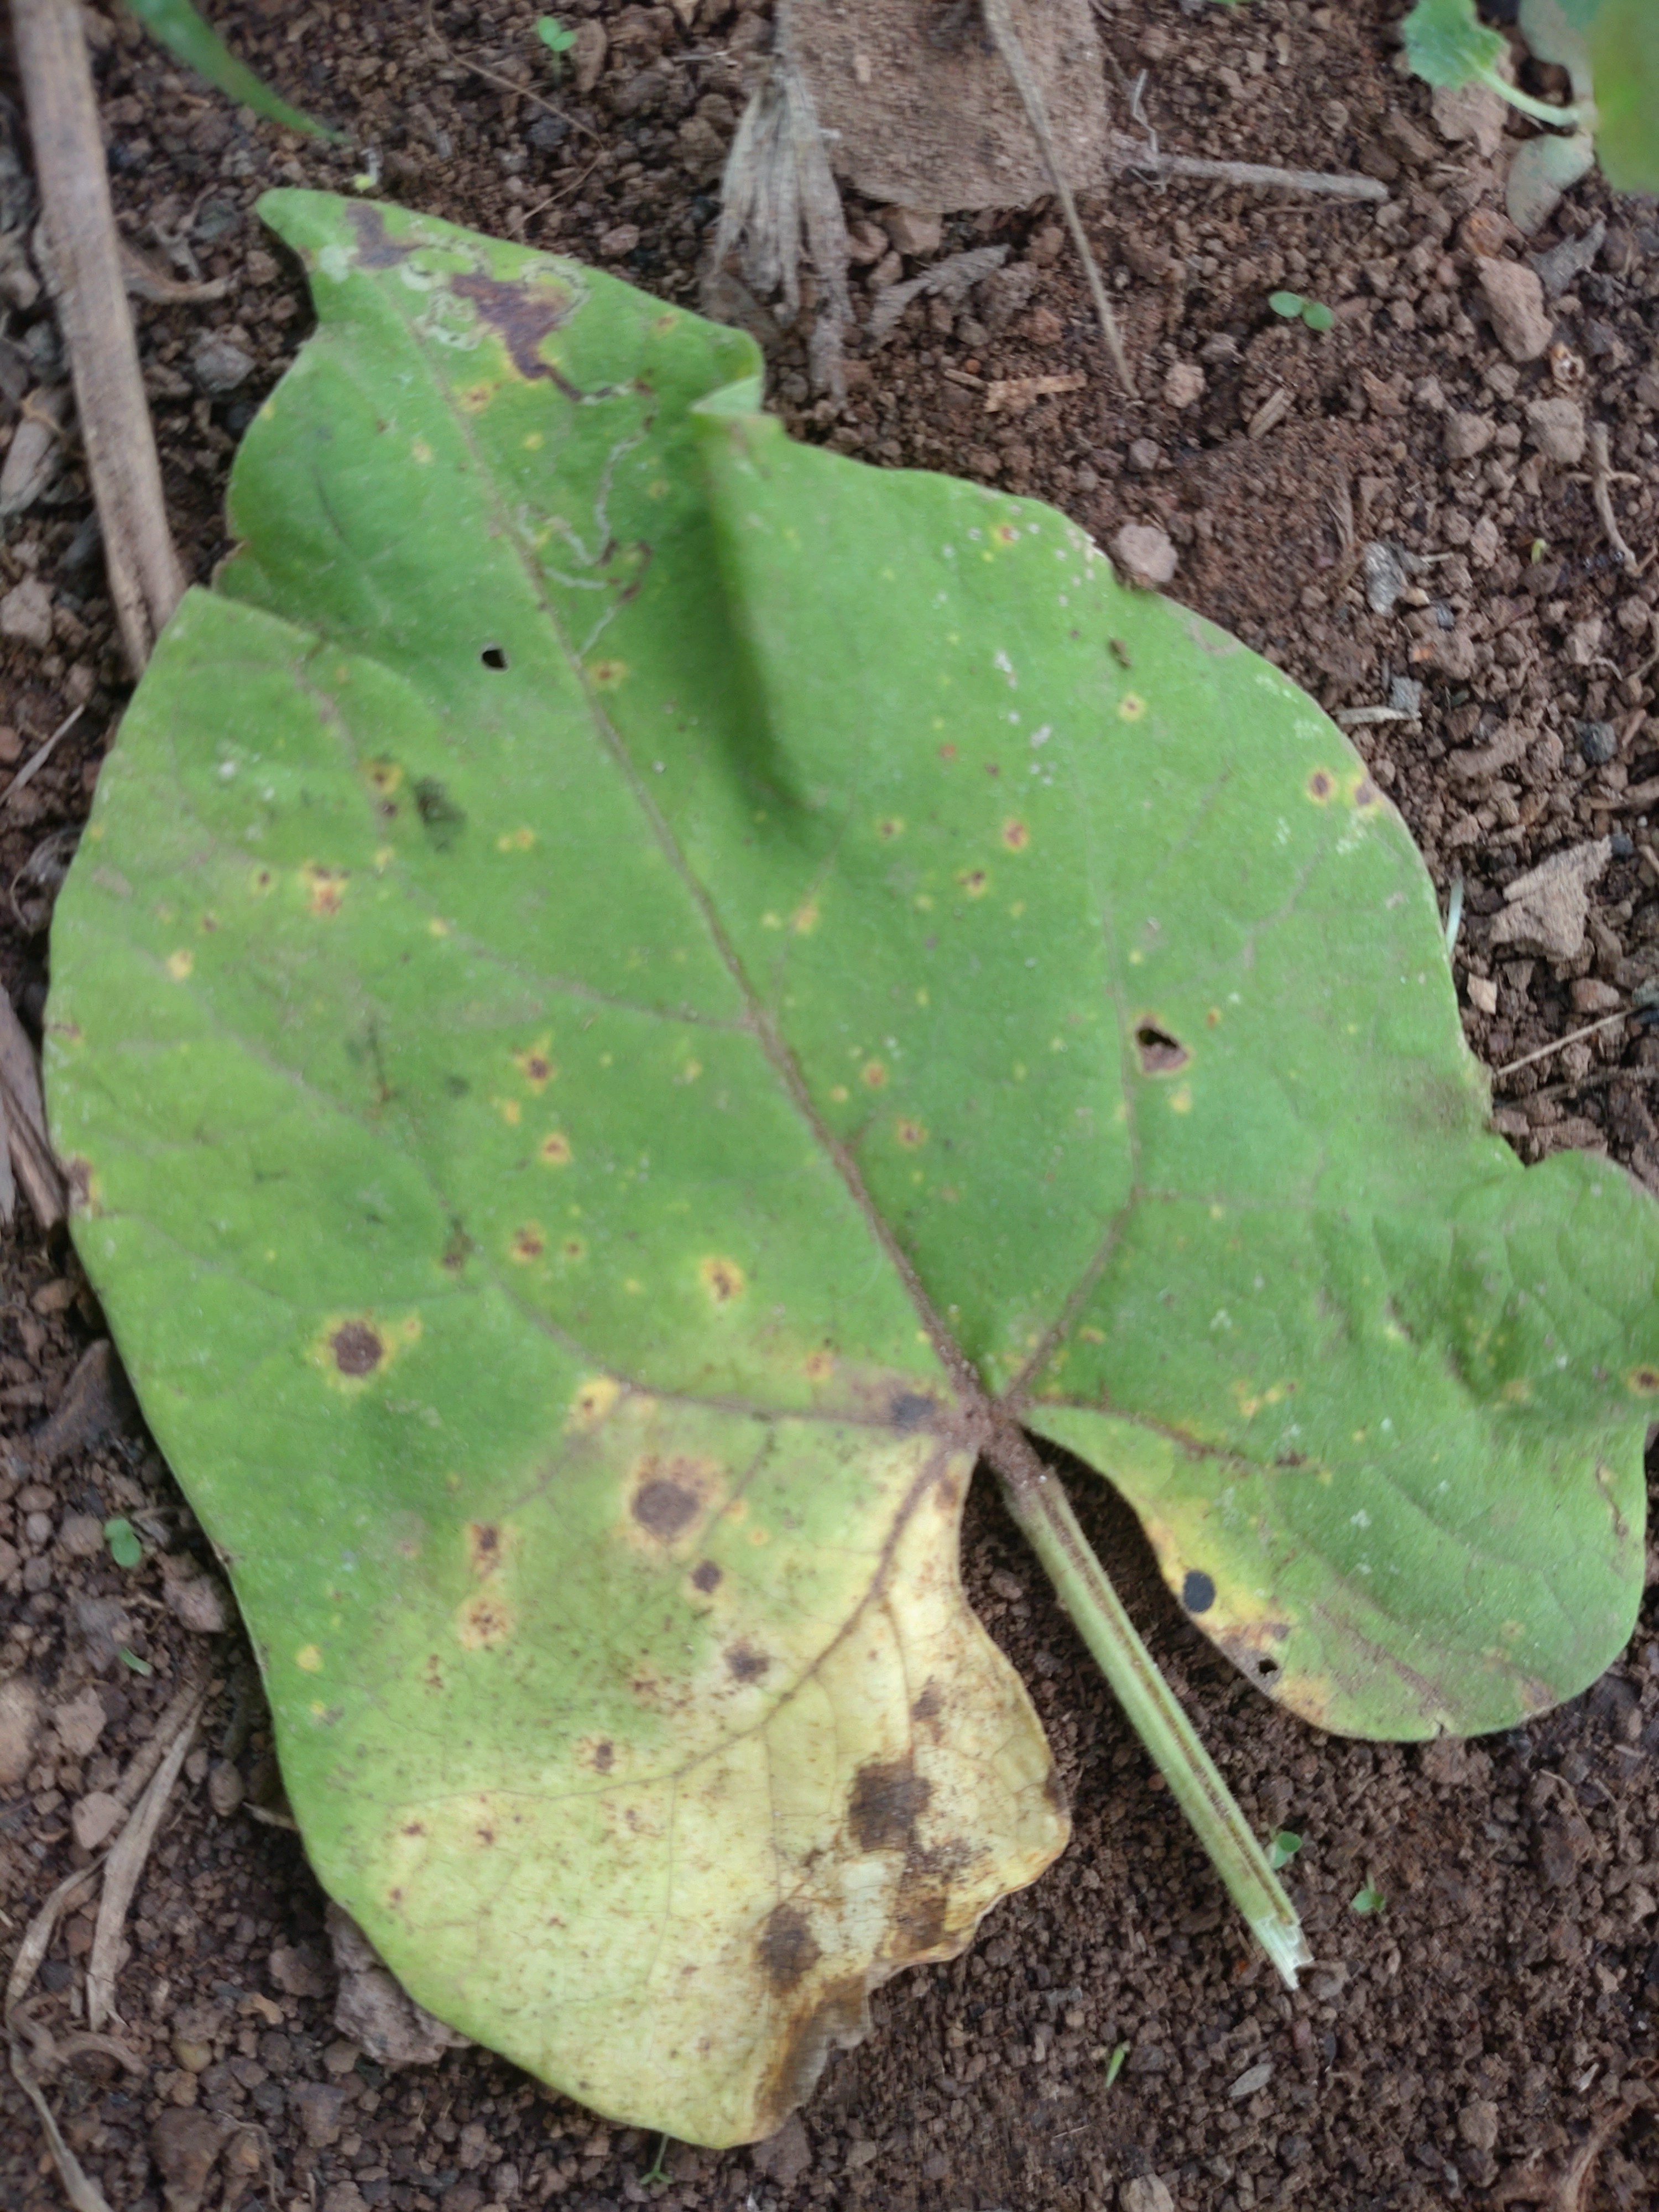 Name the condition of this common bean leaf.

rust
